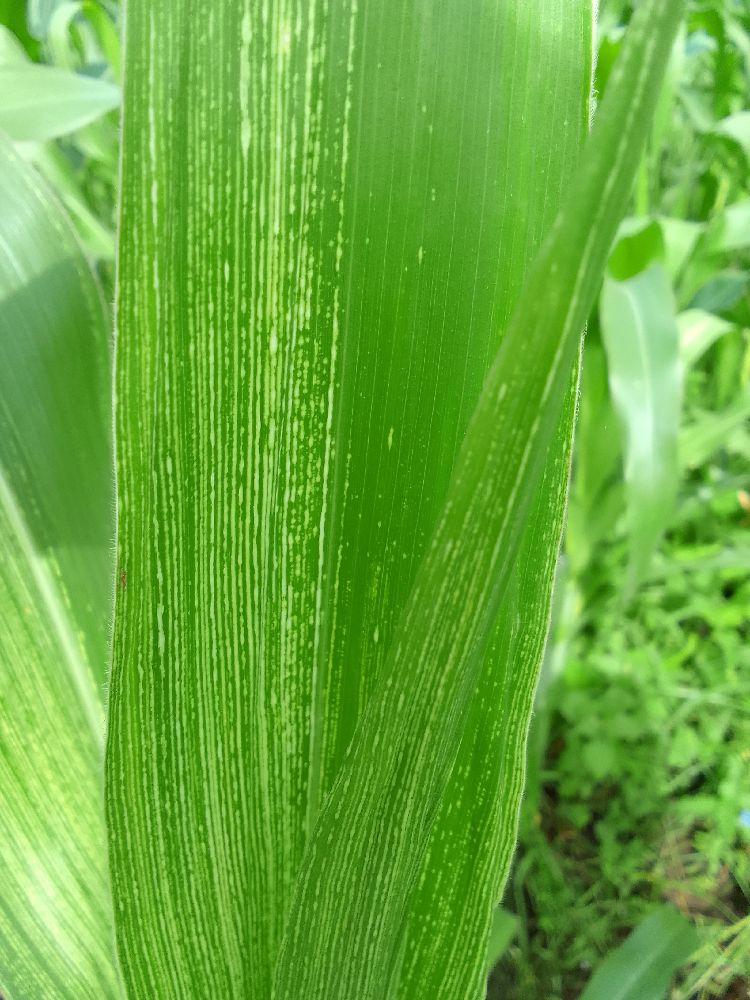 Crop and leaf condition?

maize, maize streak virus
